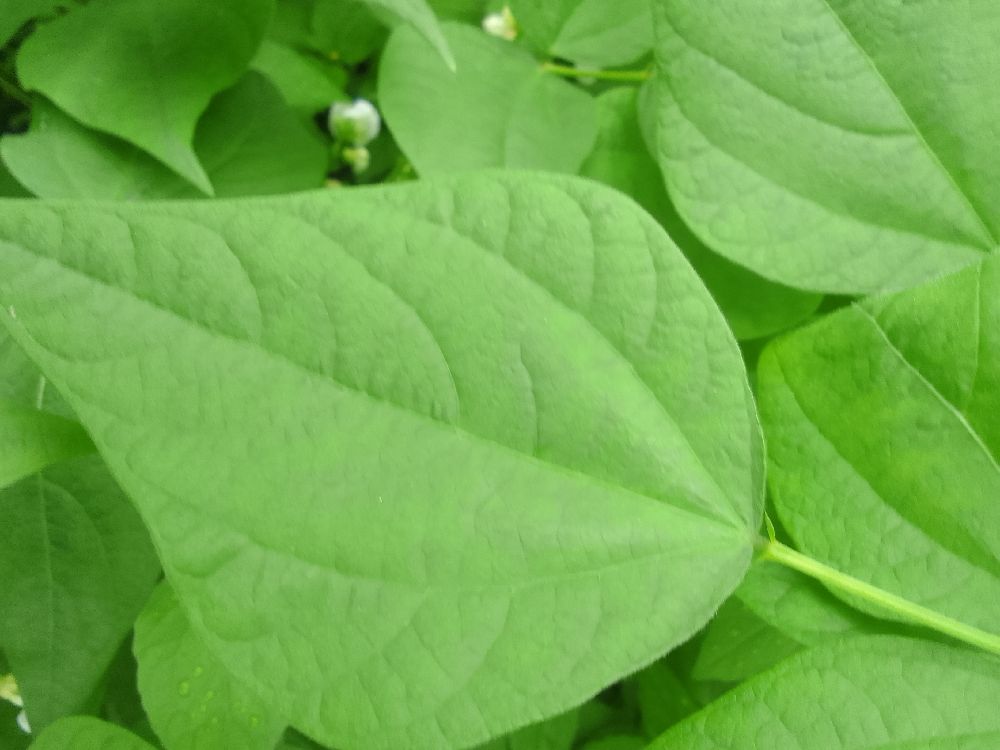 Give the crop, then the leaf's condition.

common bean, healthy
